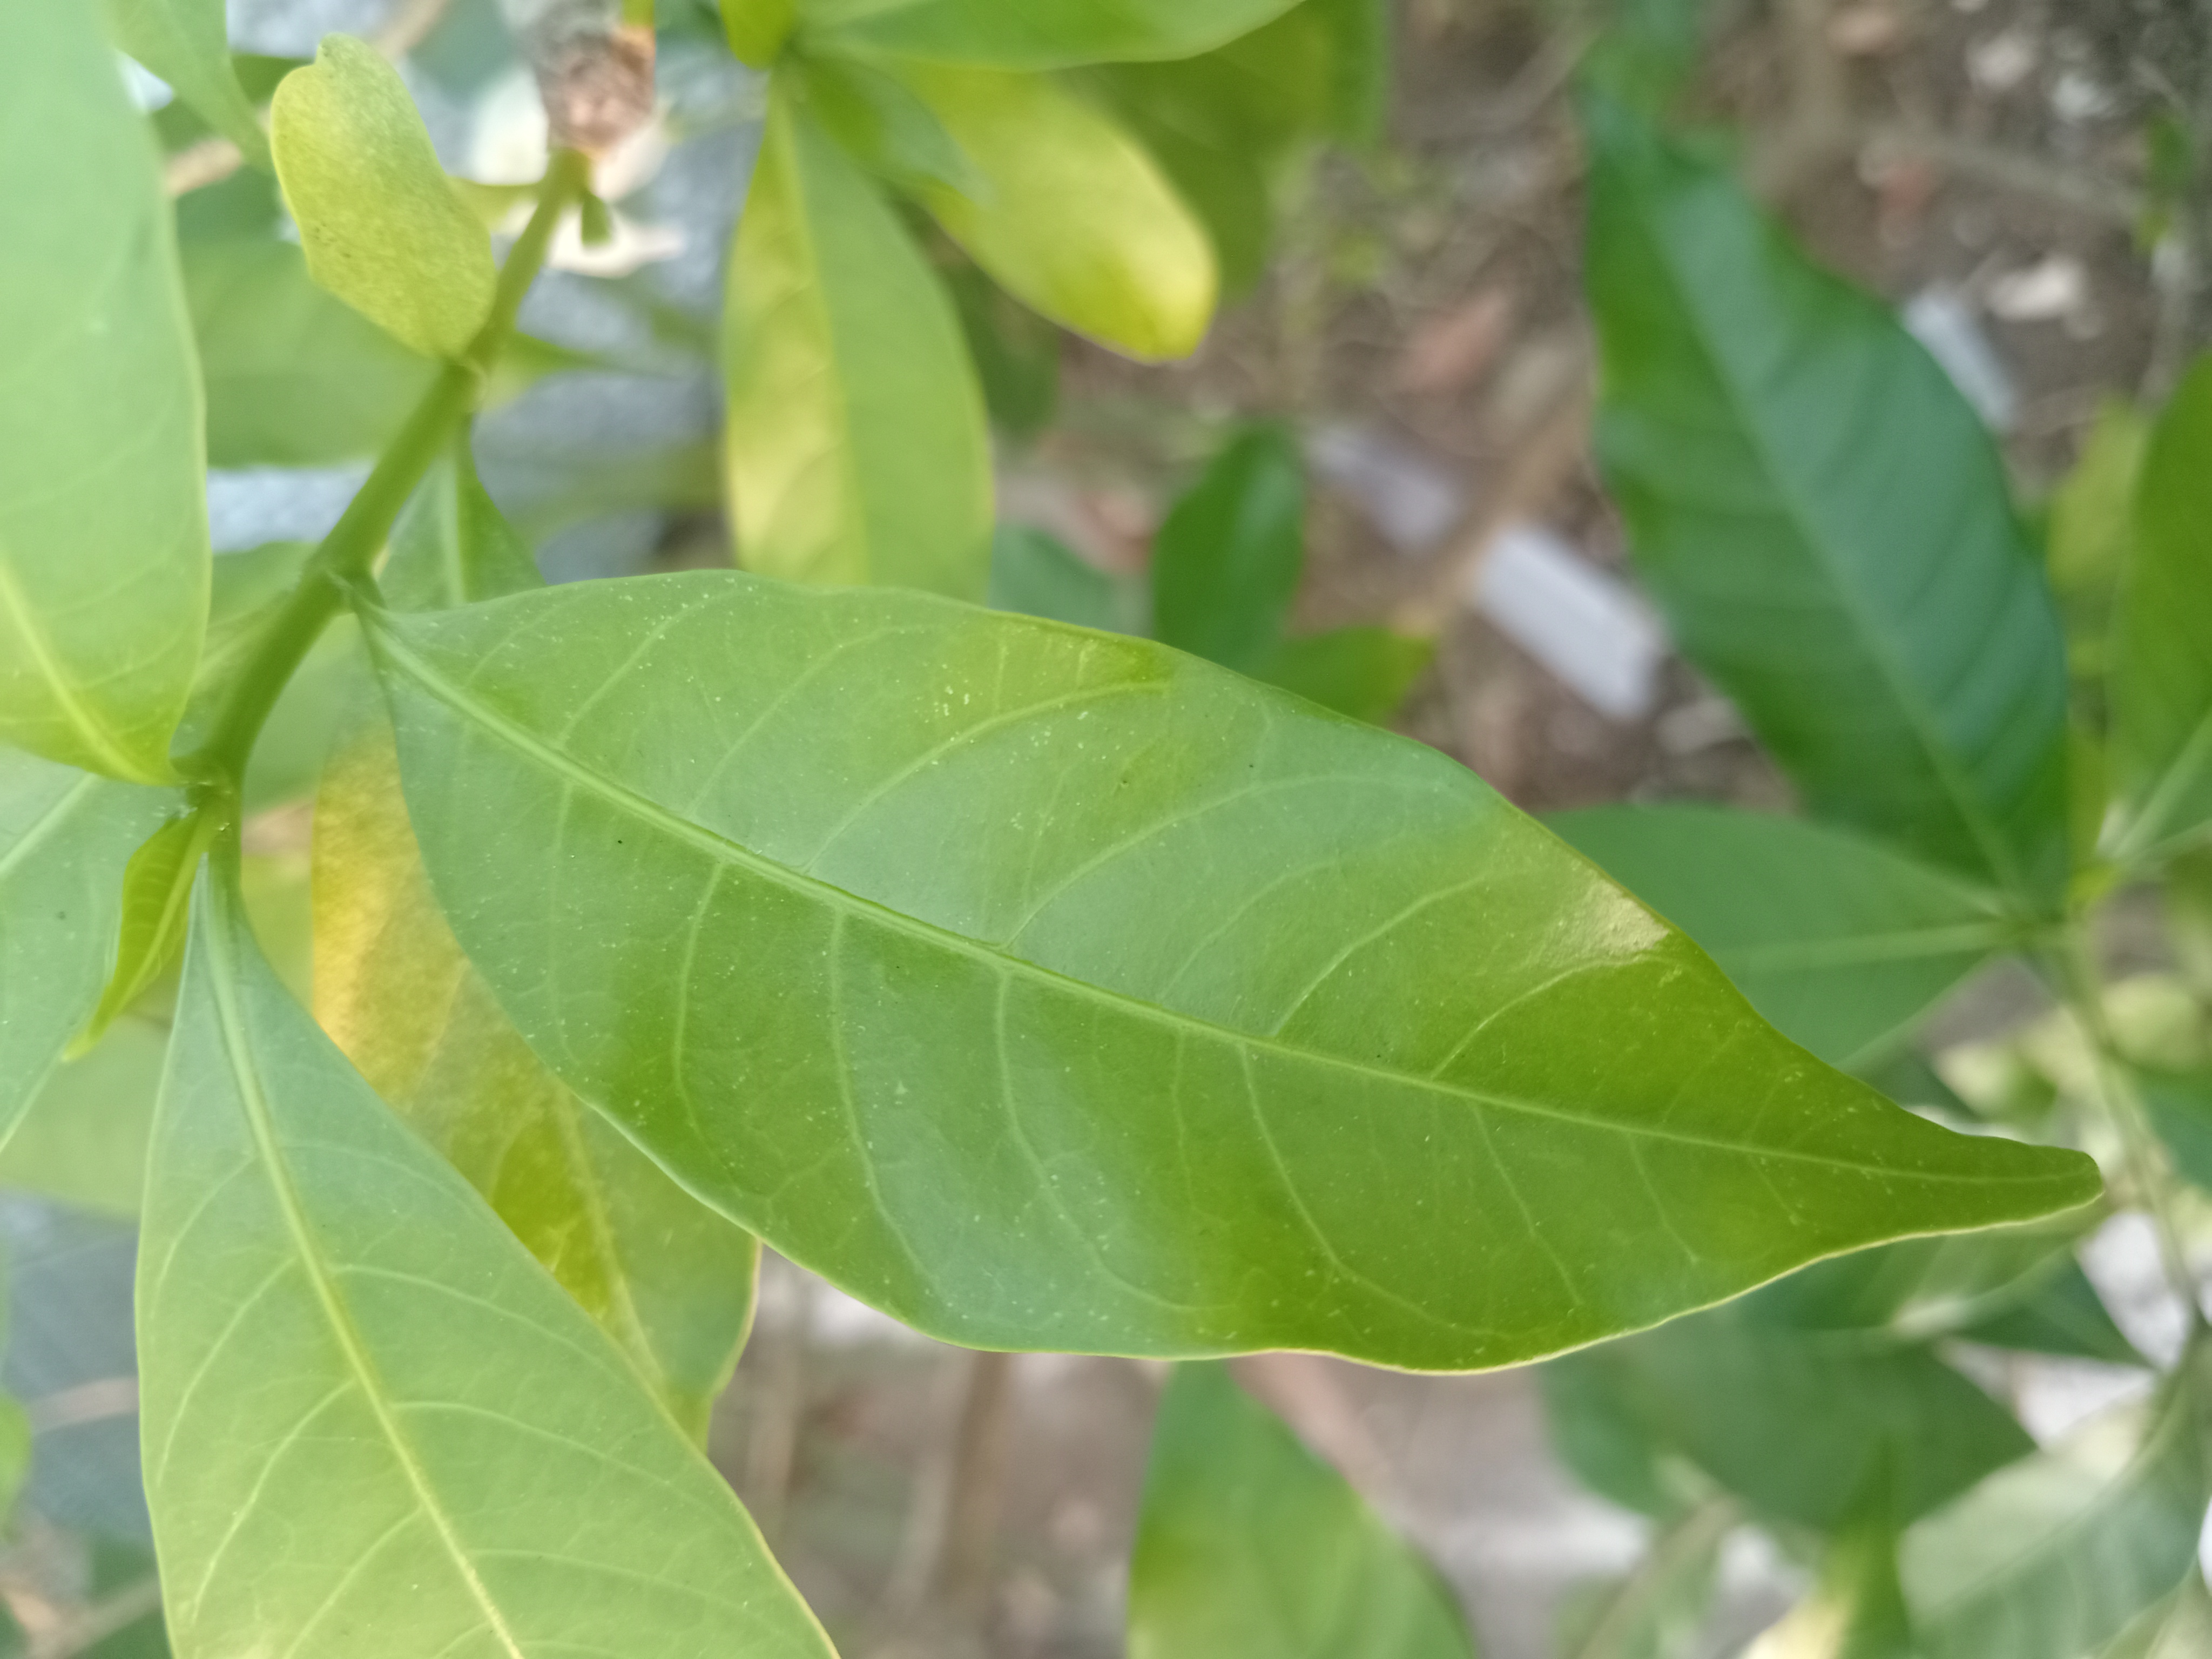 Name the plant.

togor
